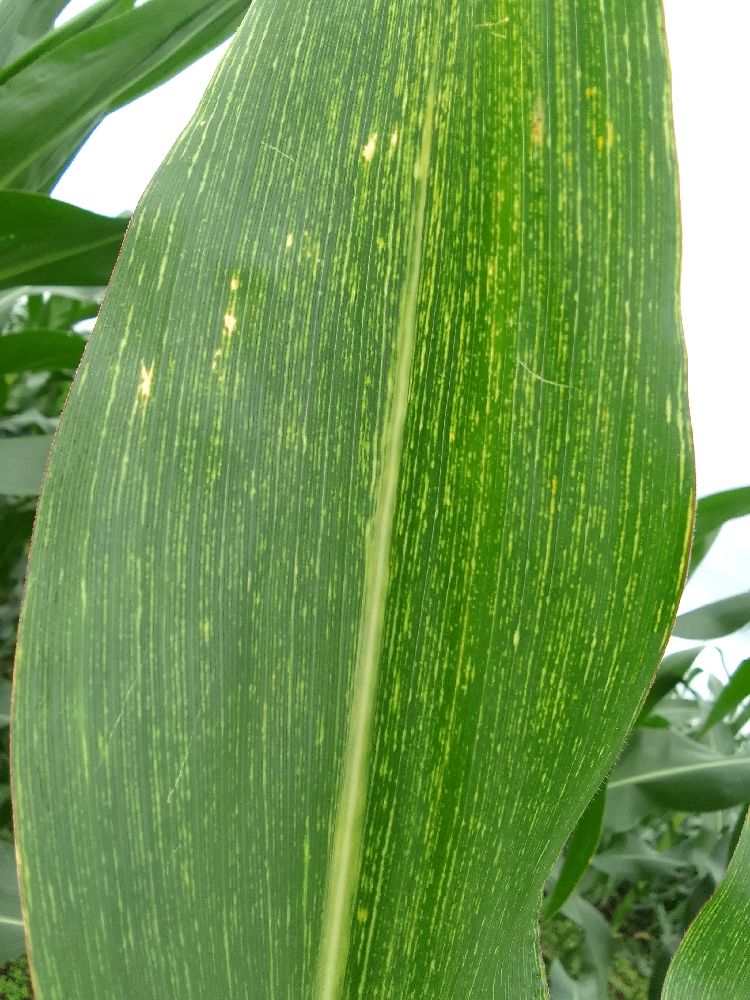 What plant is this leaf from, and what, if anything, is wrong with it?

maize, maize streak virus
